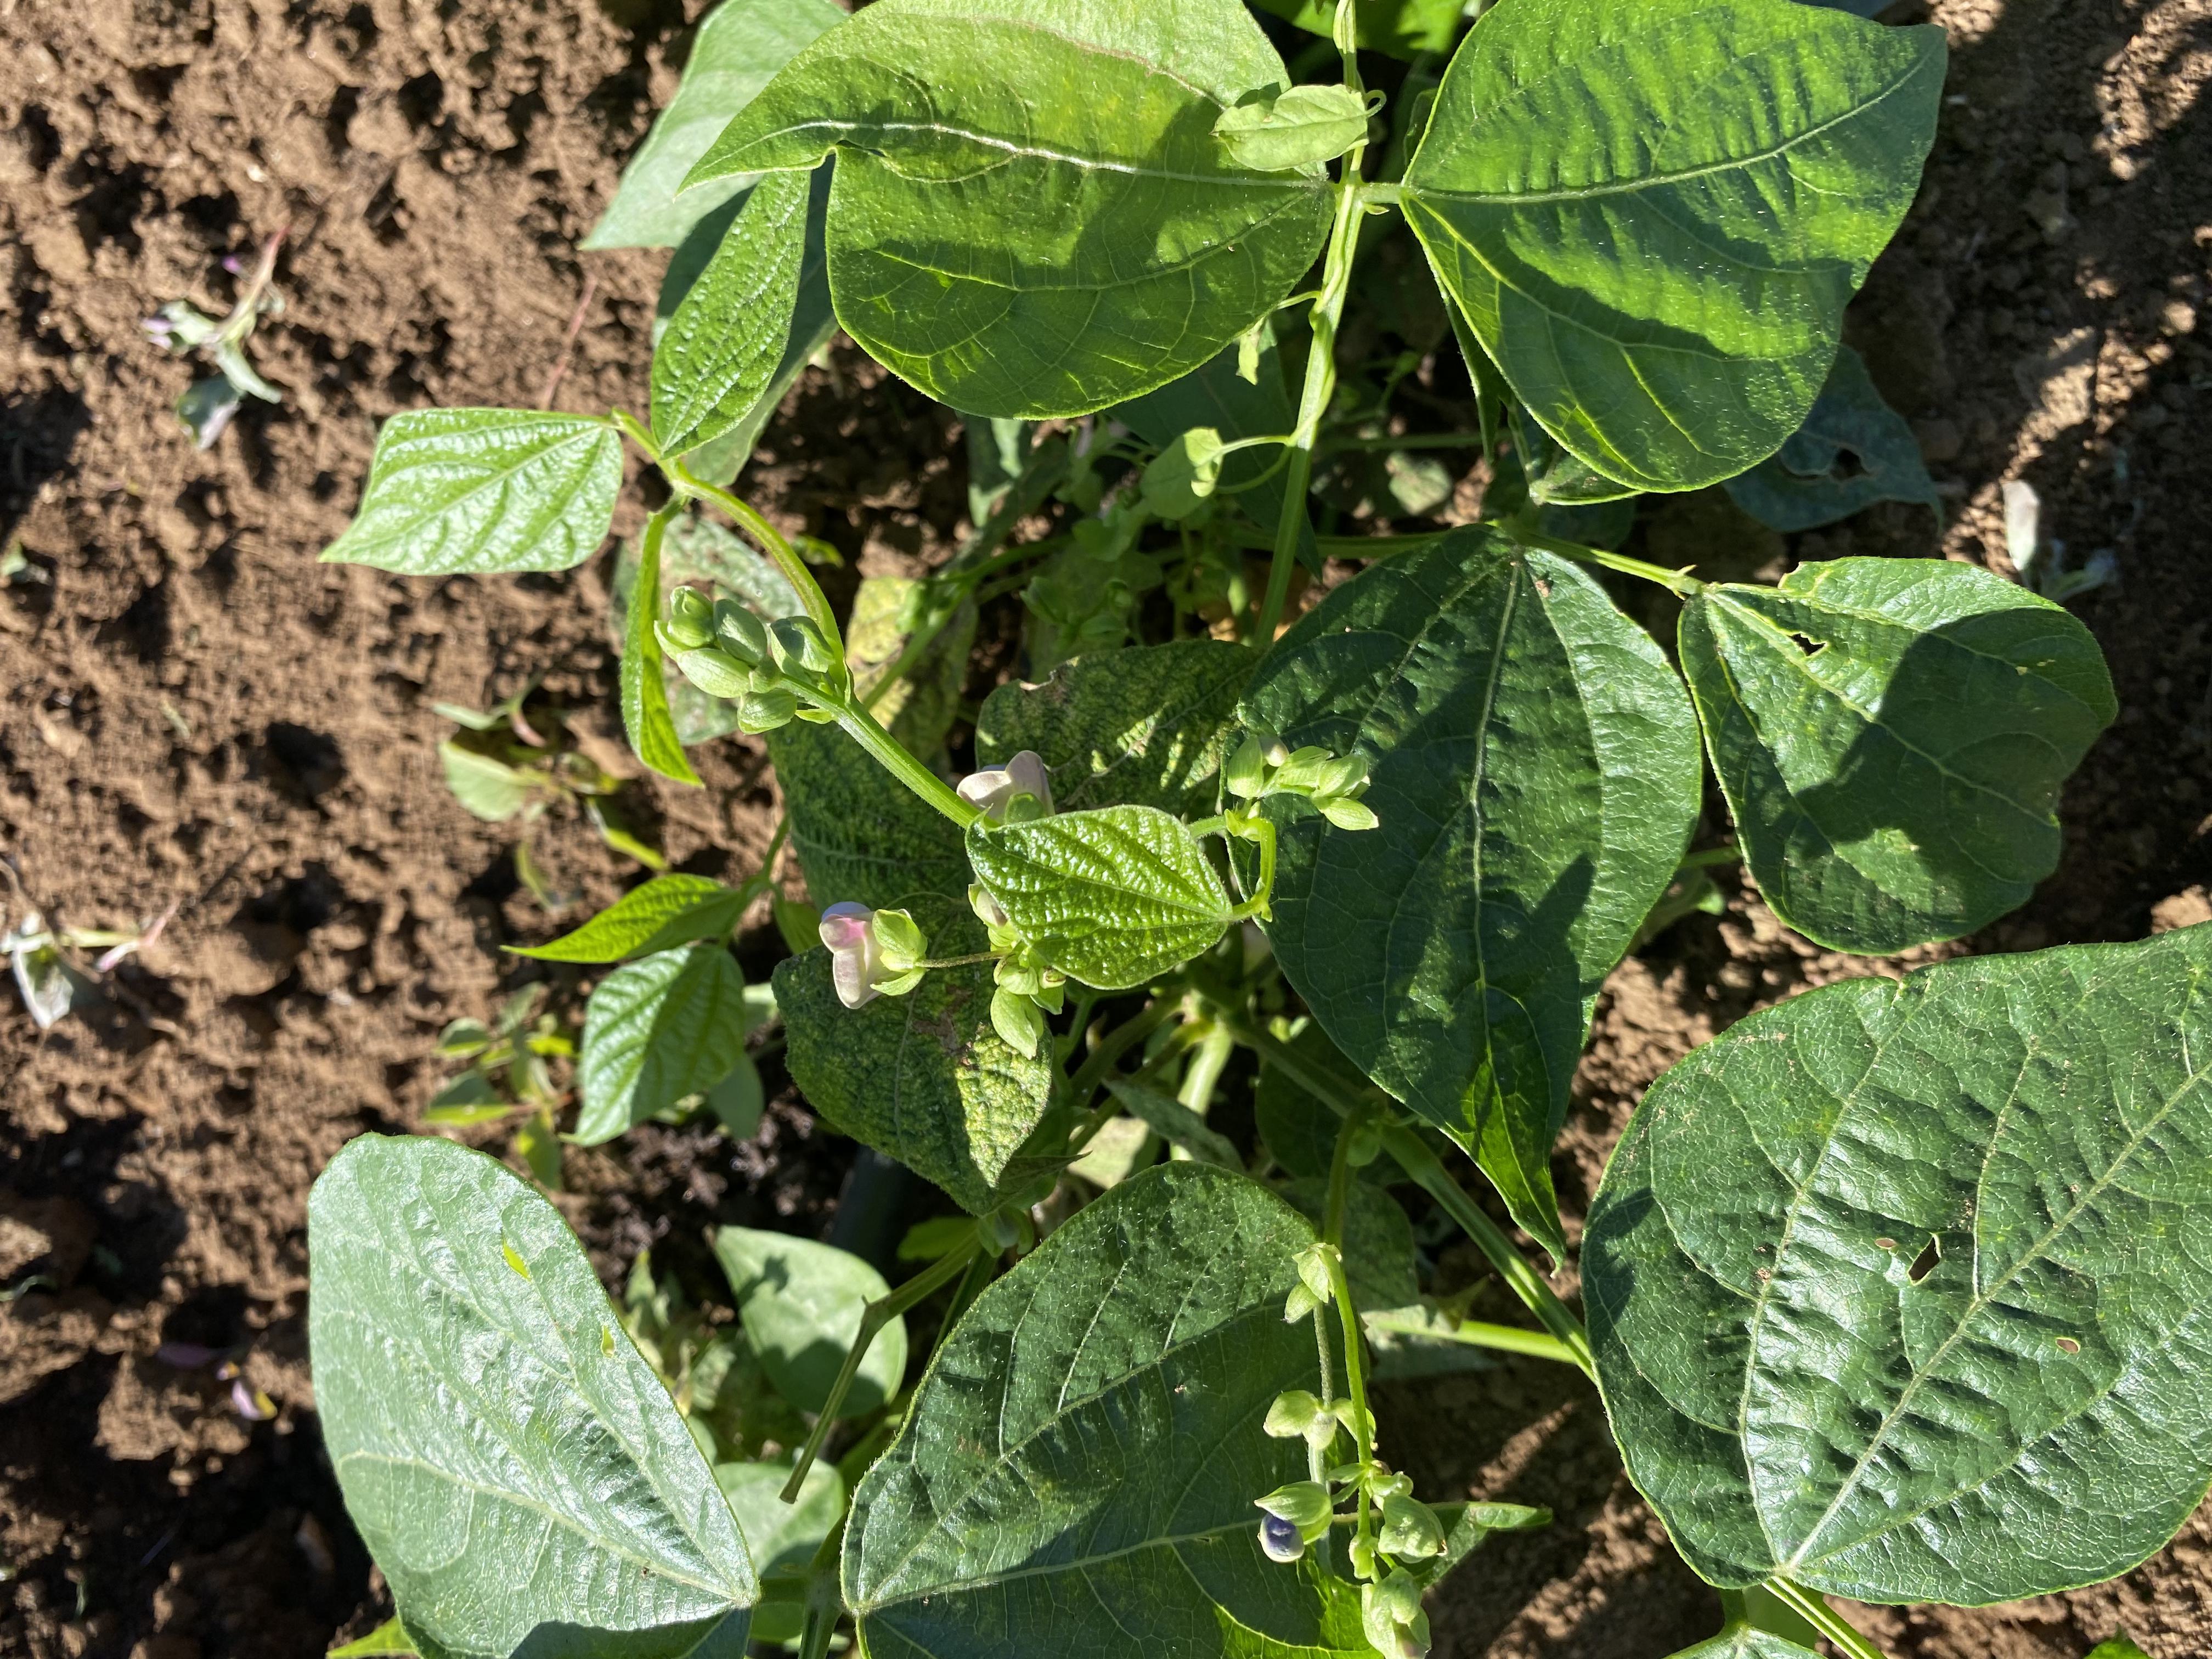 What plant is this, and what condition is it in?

green beans, healthy
